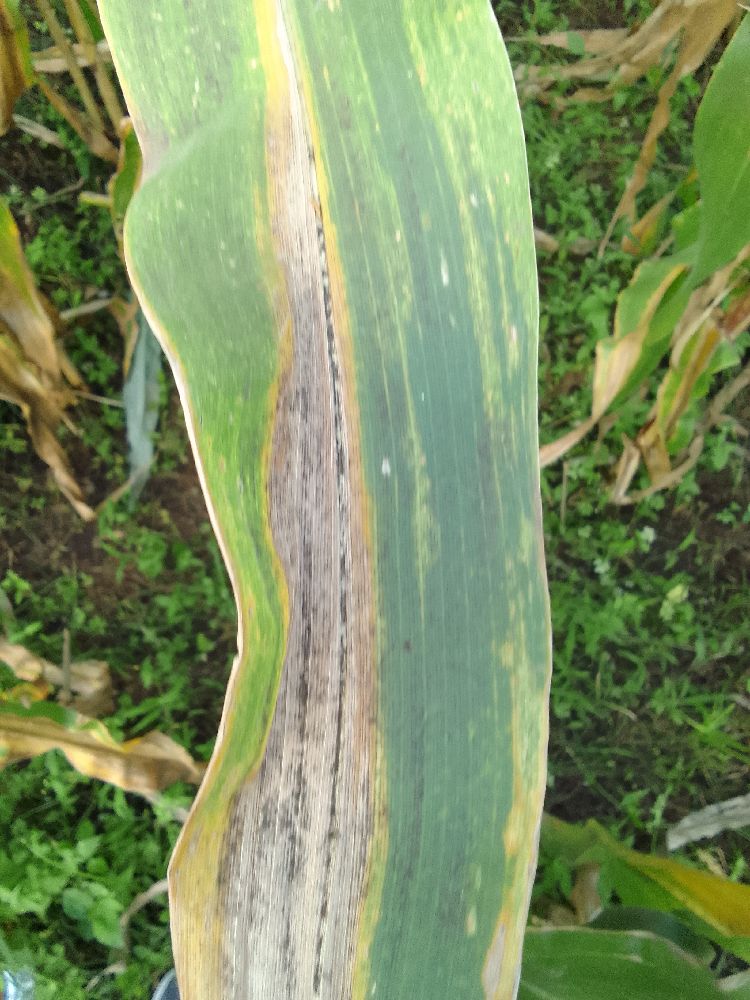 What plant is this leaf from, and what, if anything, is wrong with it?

maize, maize lethal necrosis
